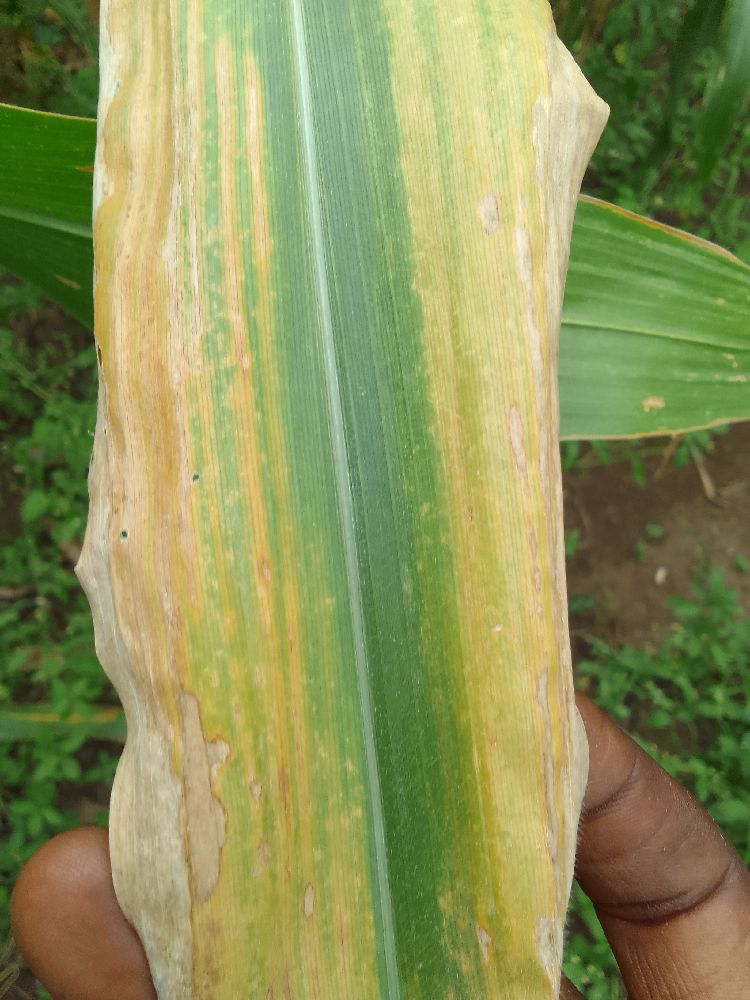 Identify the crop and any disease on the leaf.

maize, maize lethal necrosis
